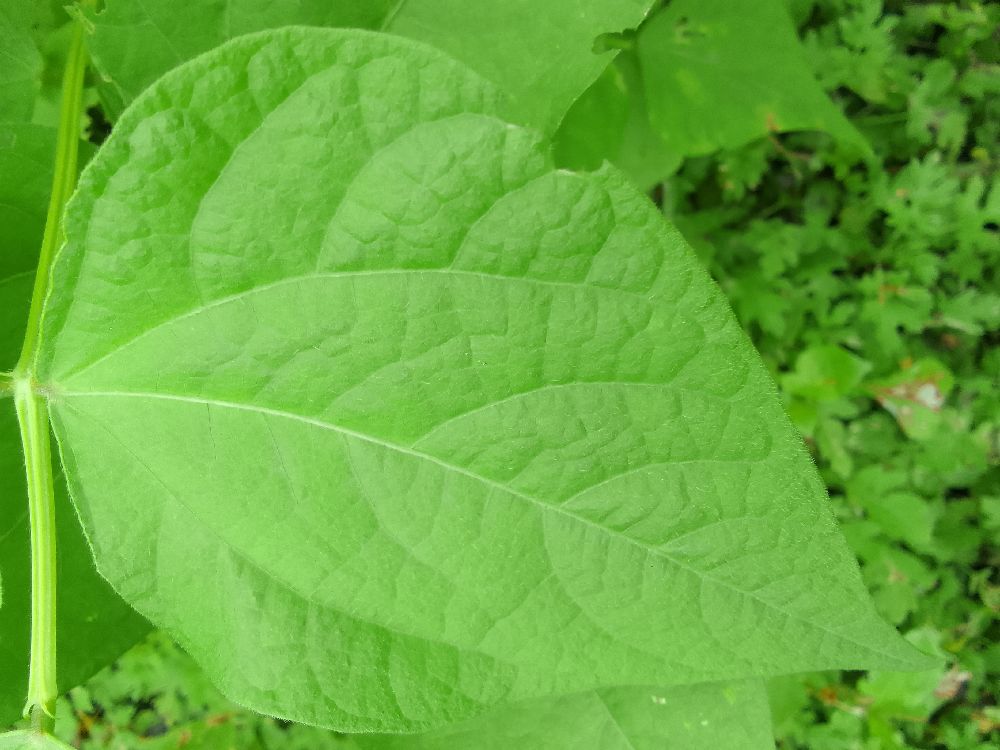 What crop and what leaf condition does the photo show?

common bean, healthy
